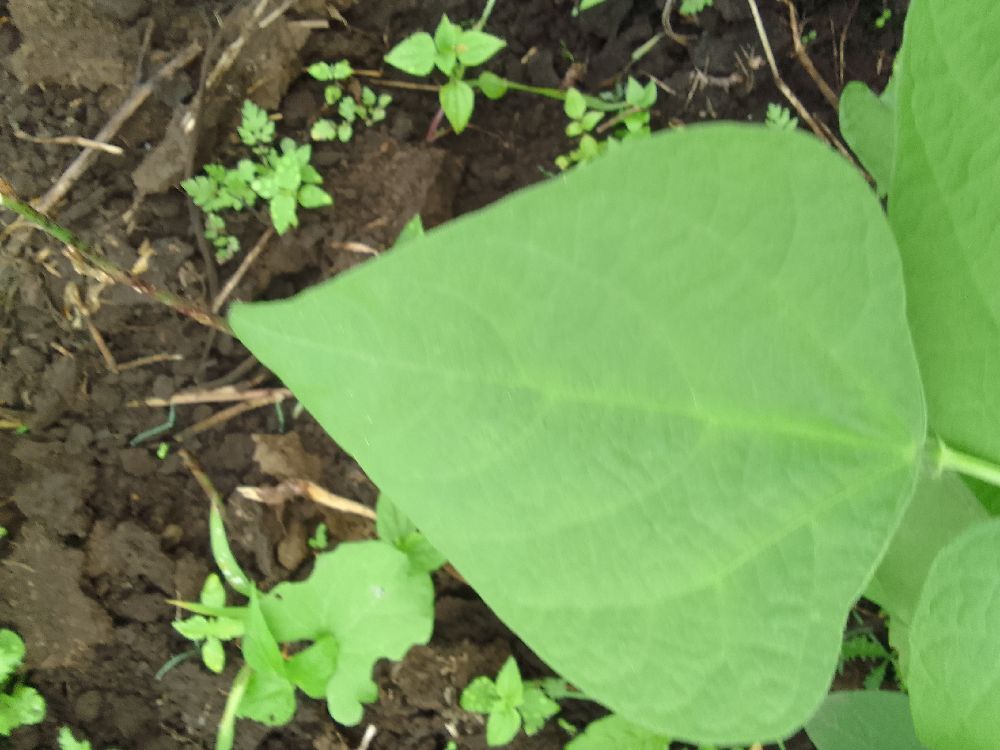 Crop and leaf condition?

common bean, healthy
